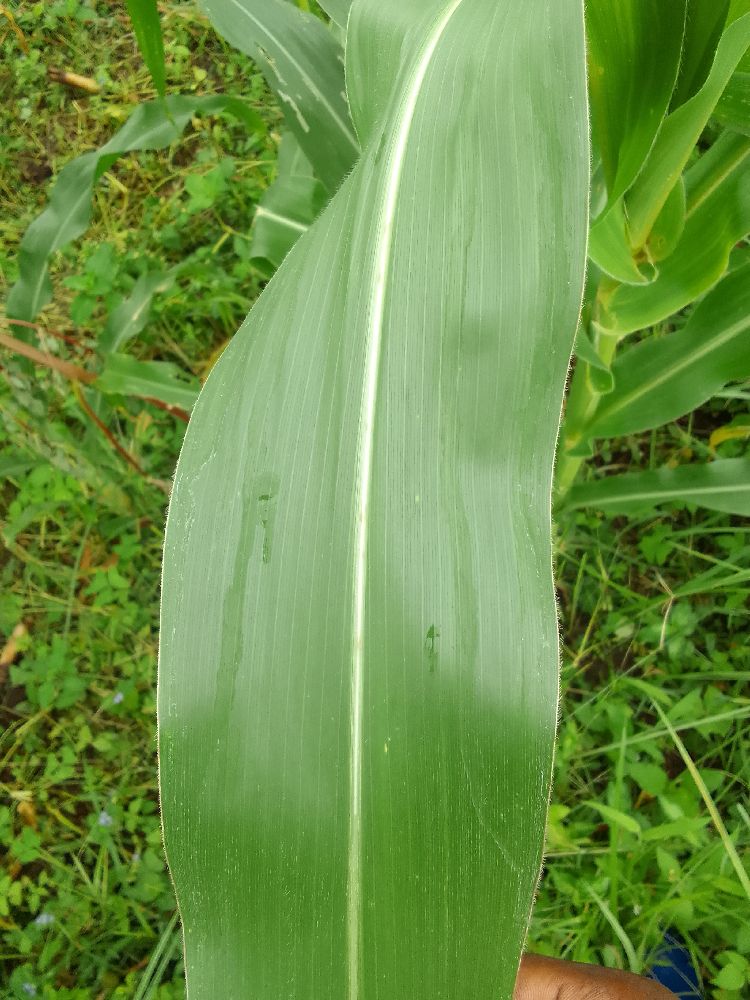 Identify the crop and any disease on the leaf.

maize, healthy
